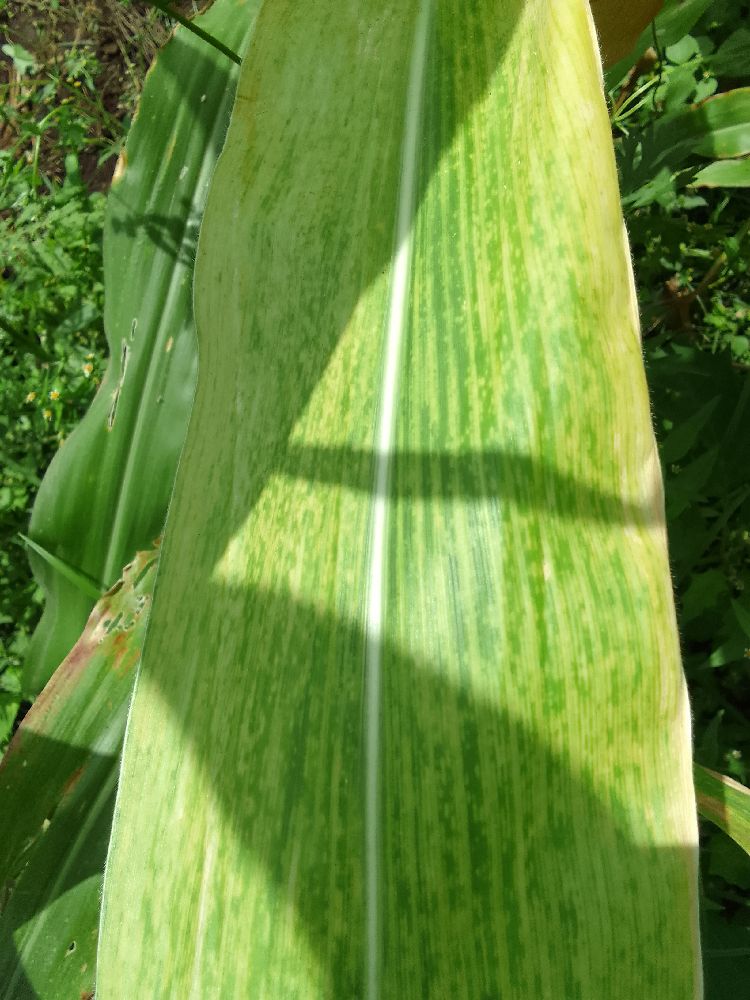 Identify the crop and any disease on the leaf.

maize, maize lethal necrosis
